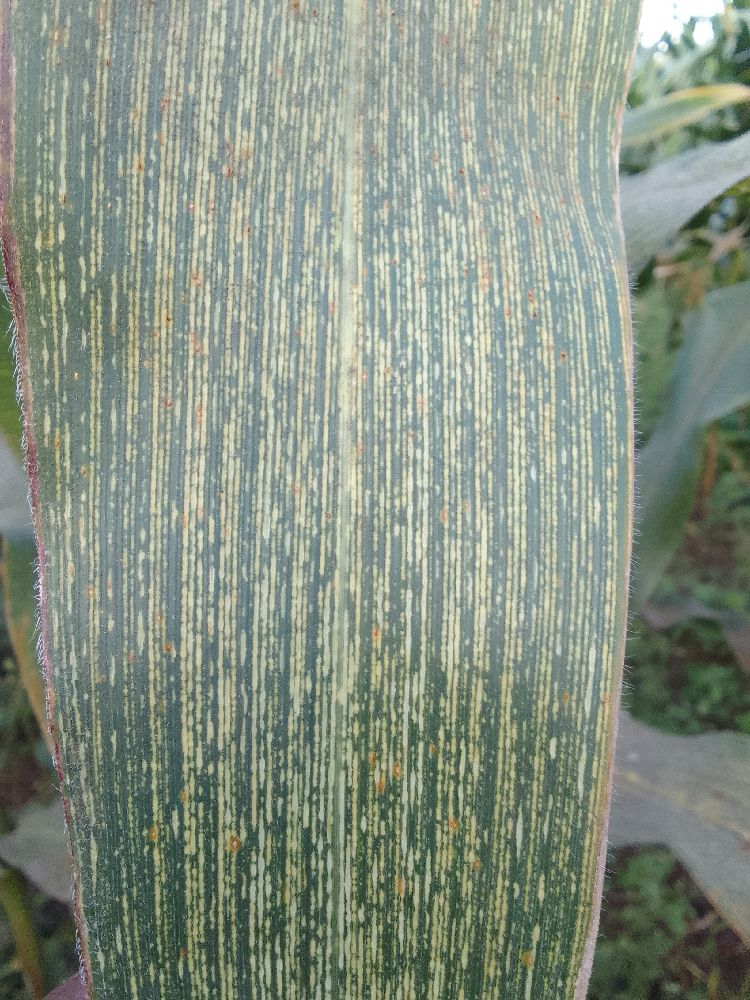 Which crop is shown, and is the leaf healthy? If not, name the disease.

maize, maize streak virus
